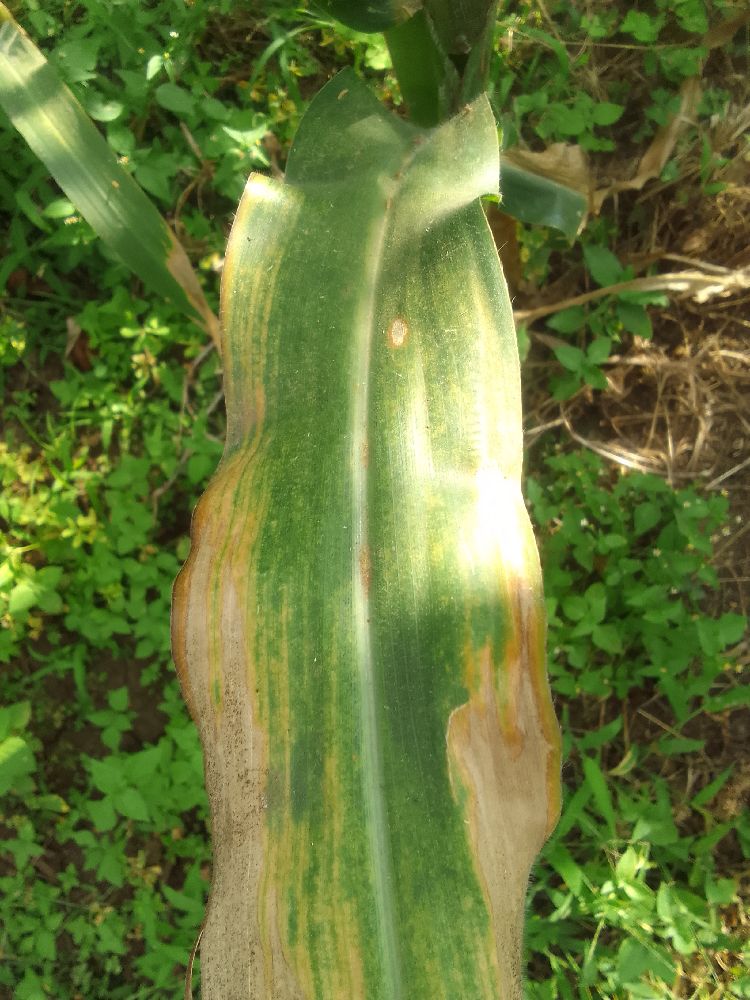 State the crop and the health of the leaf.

maize, maize lethal necrosis
